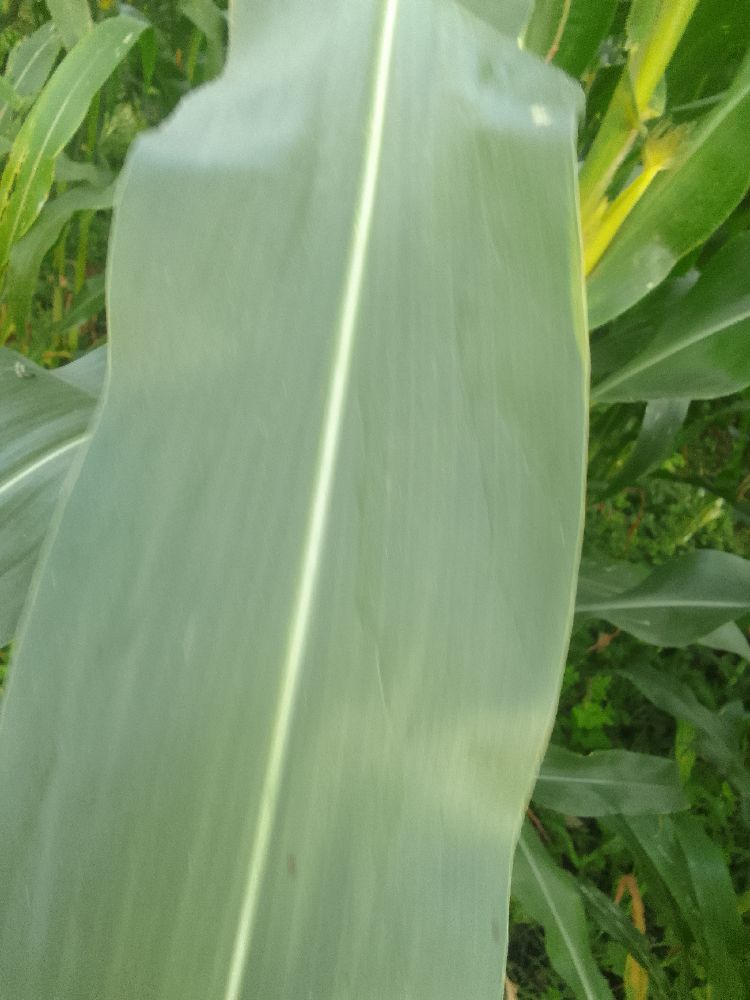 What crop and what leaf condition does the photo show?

maize, healthy
